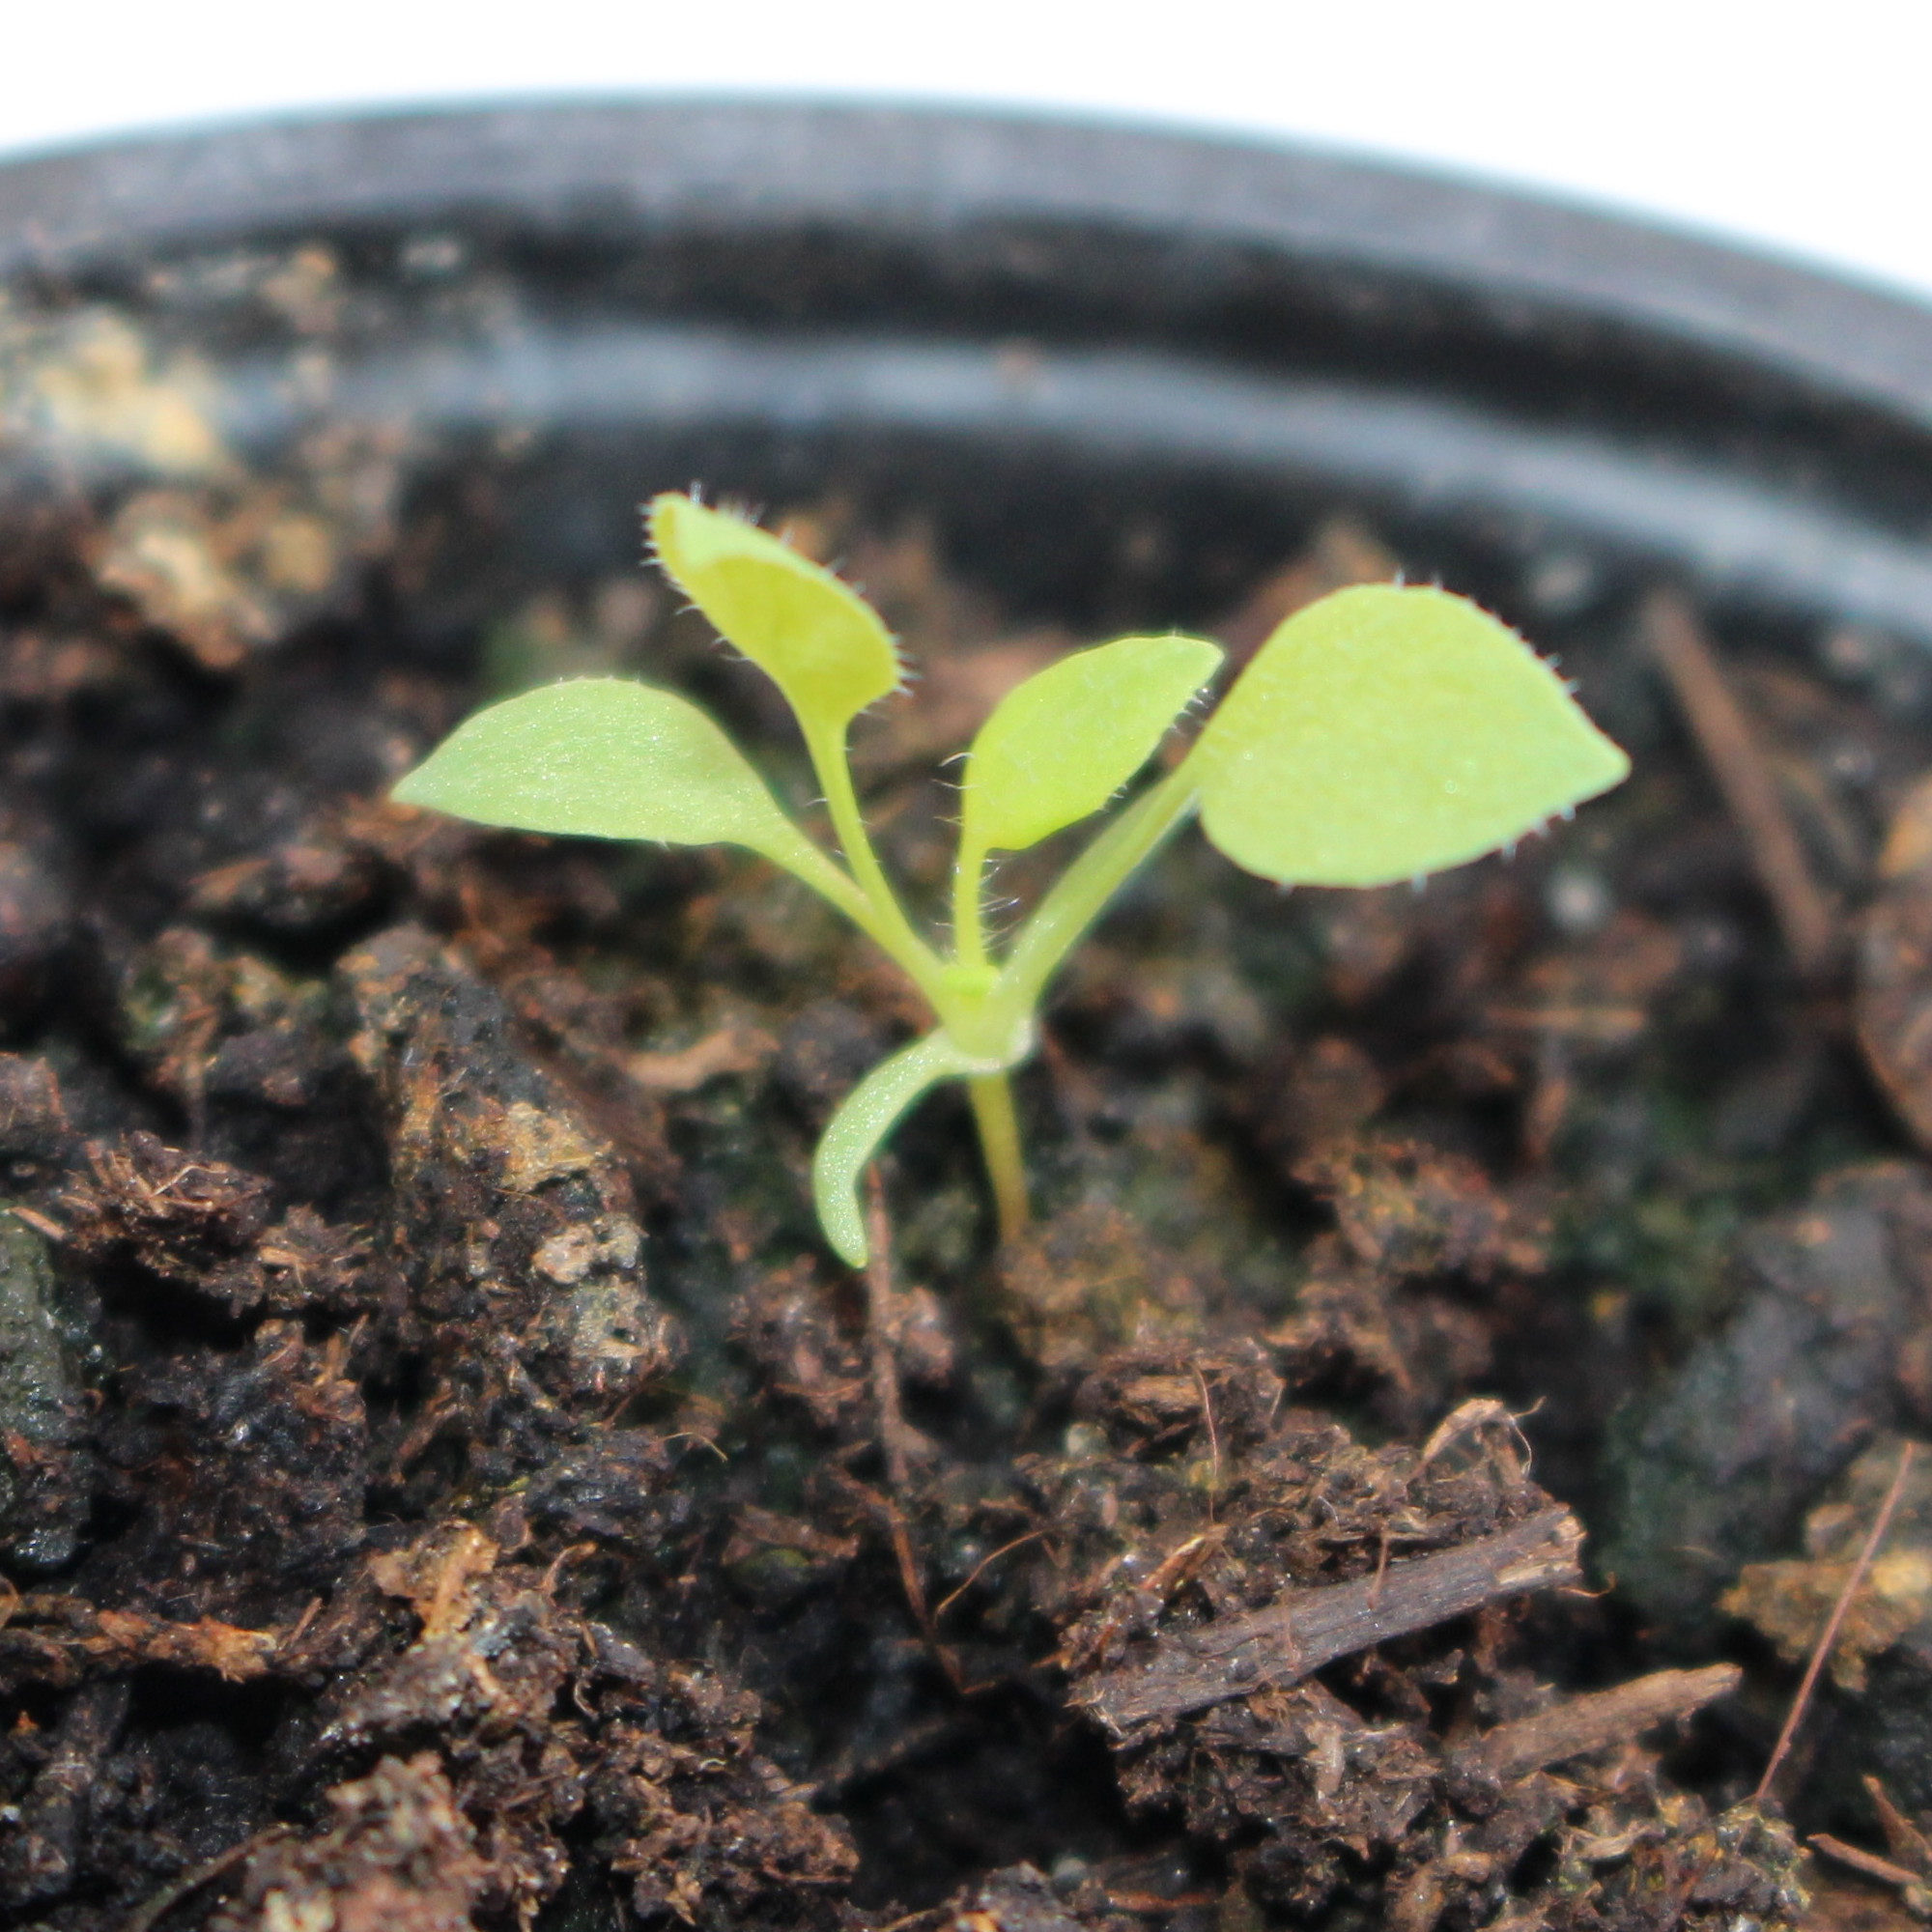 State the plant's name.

Papaver rhoeas
